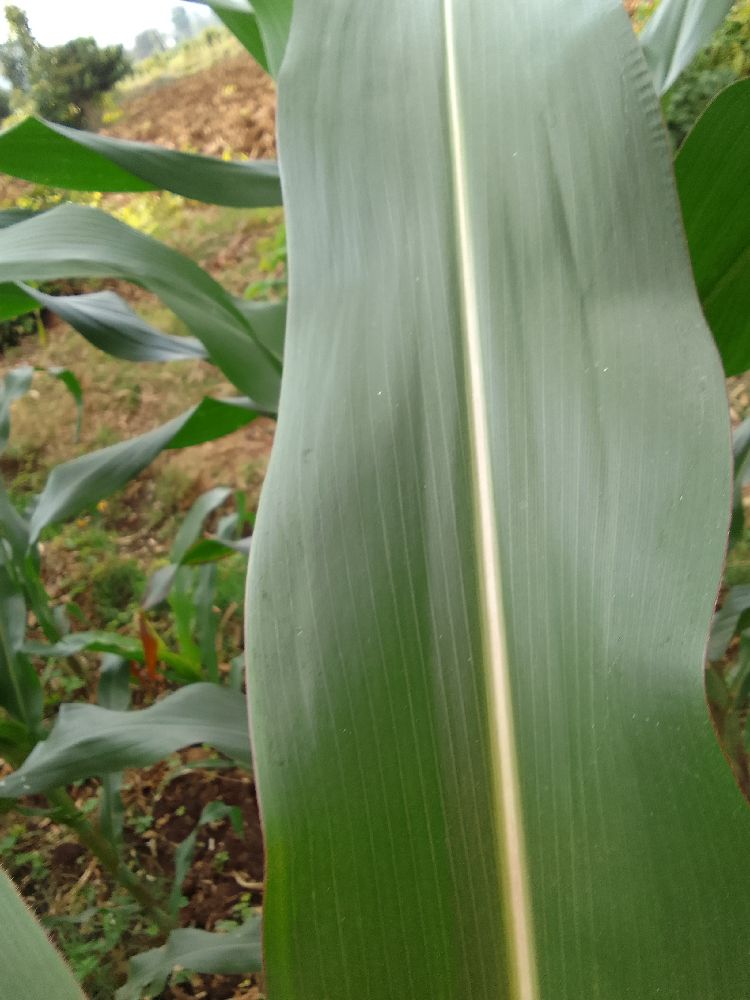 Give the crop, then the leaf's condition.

maize, healthy
